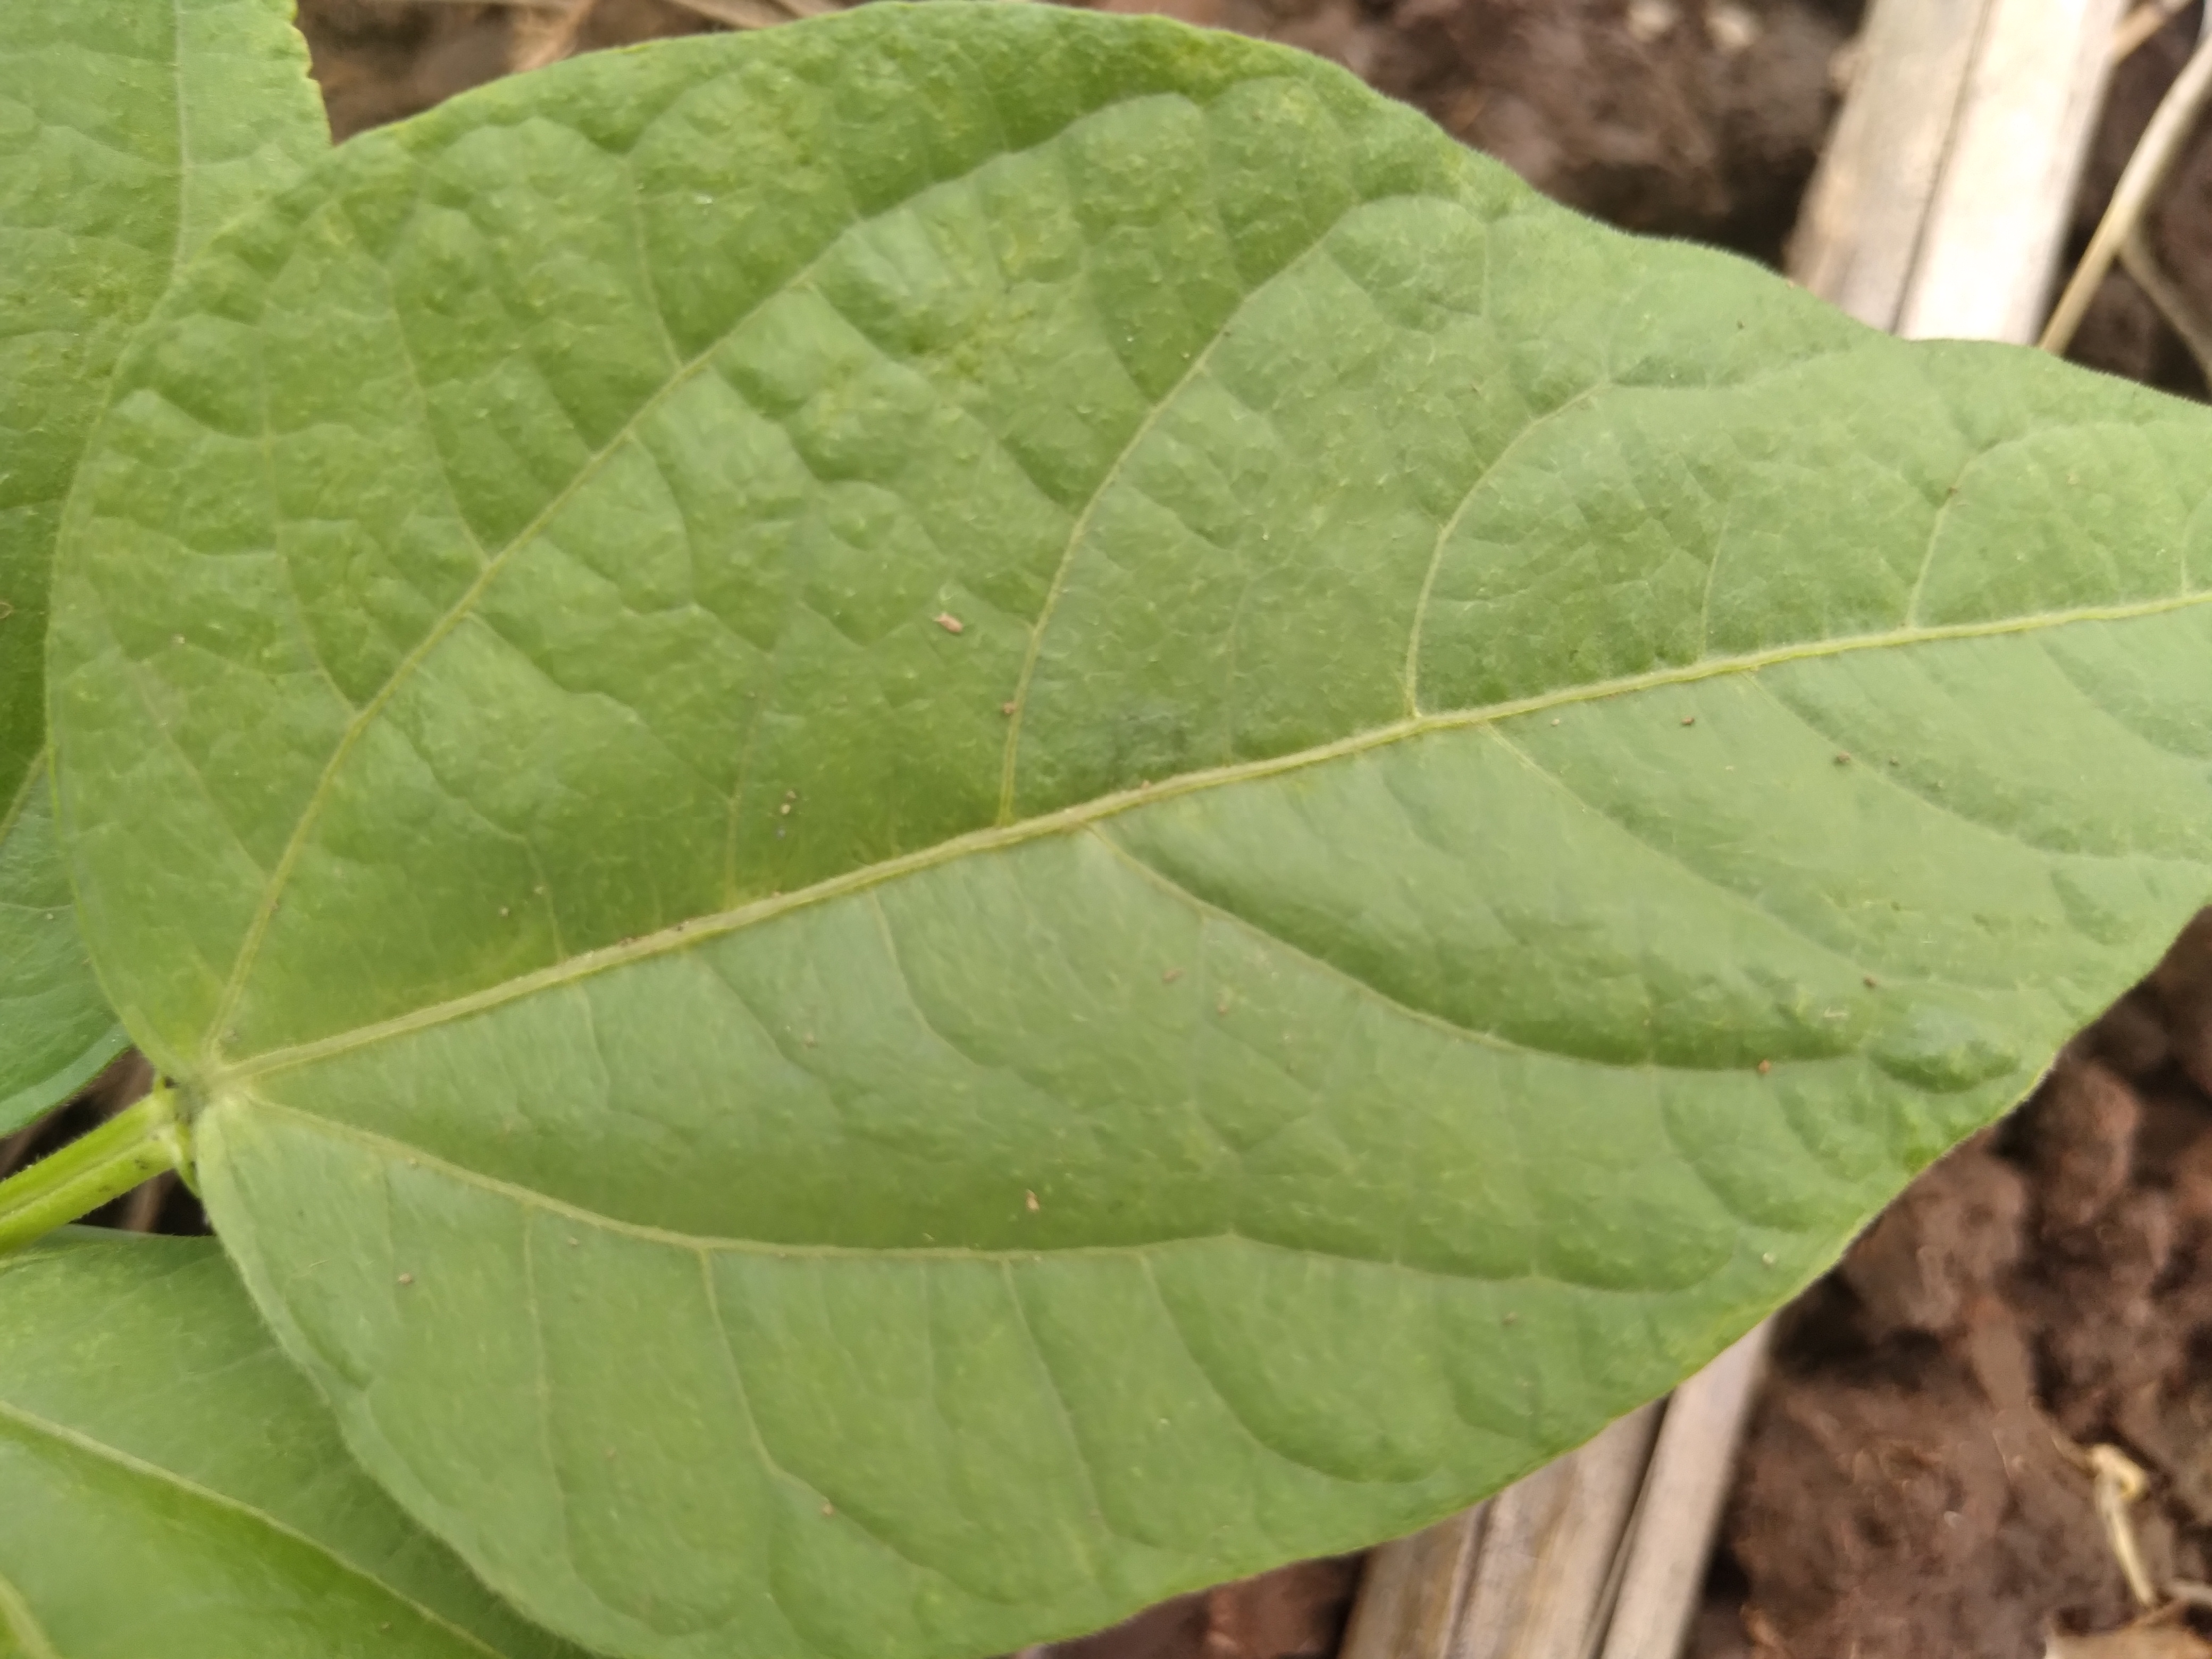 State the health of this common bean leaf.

healthy
